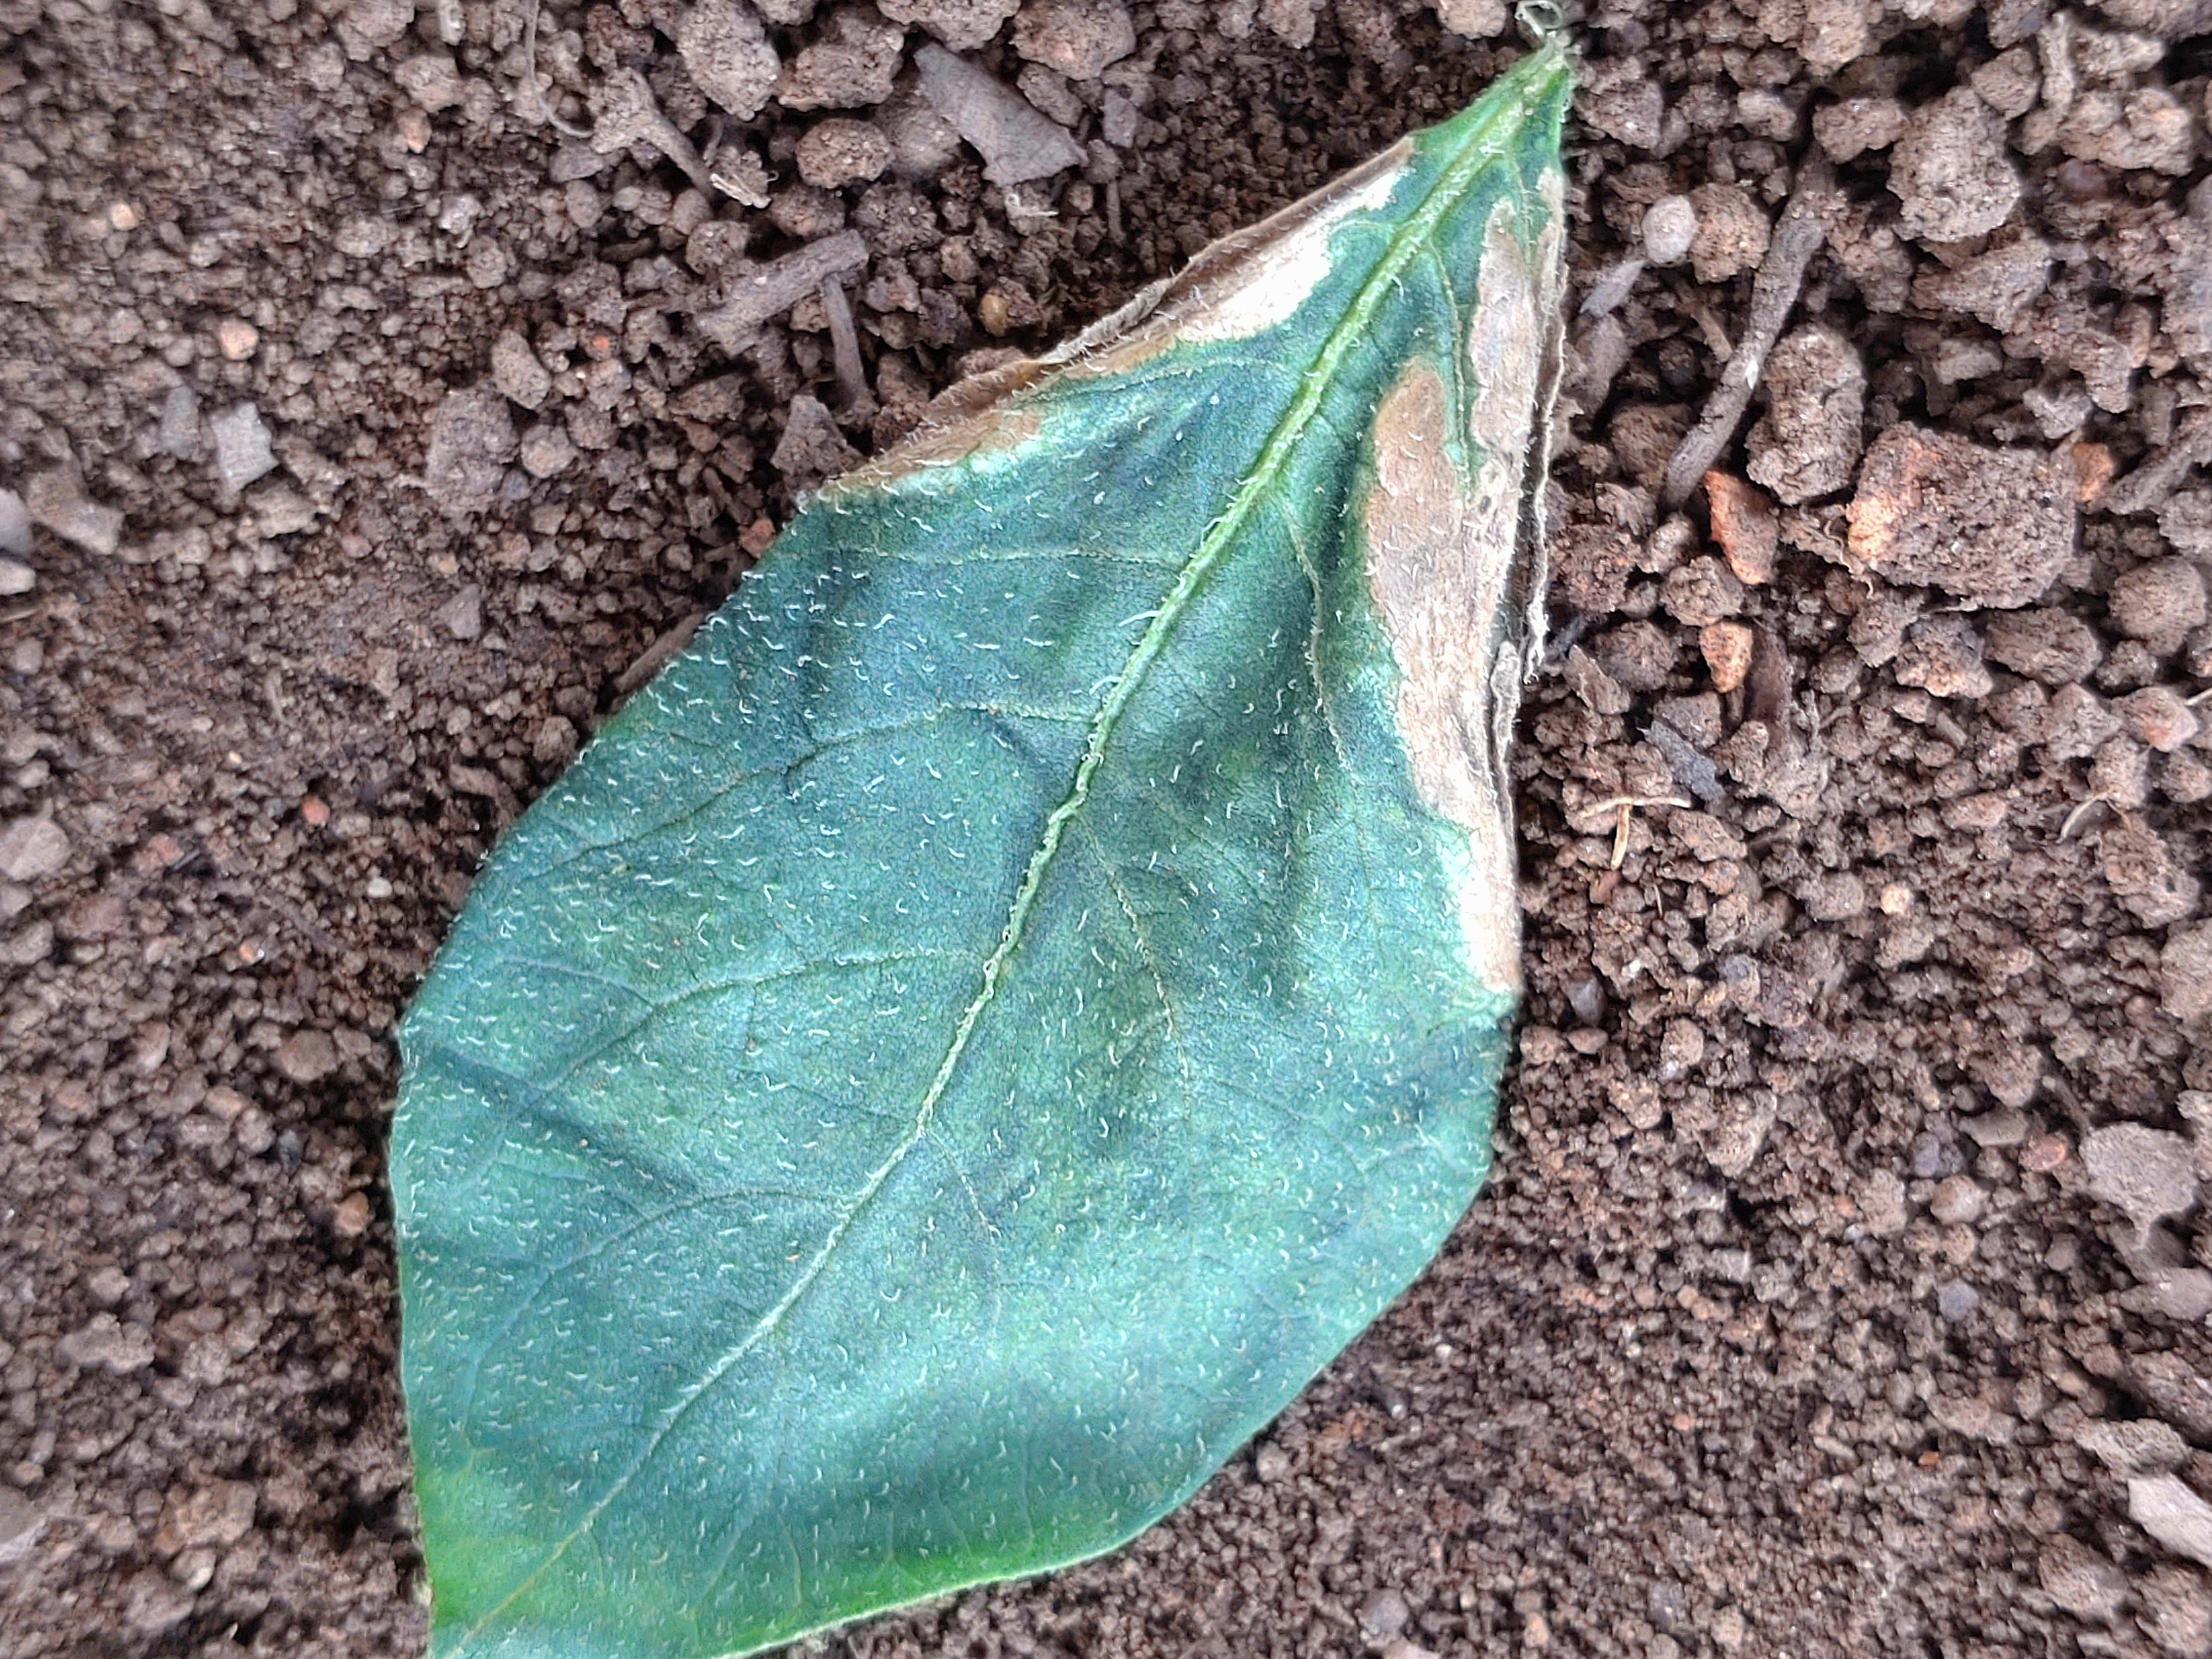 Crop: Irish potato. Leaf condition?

early blight
